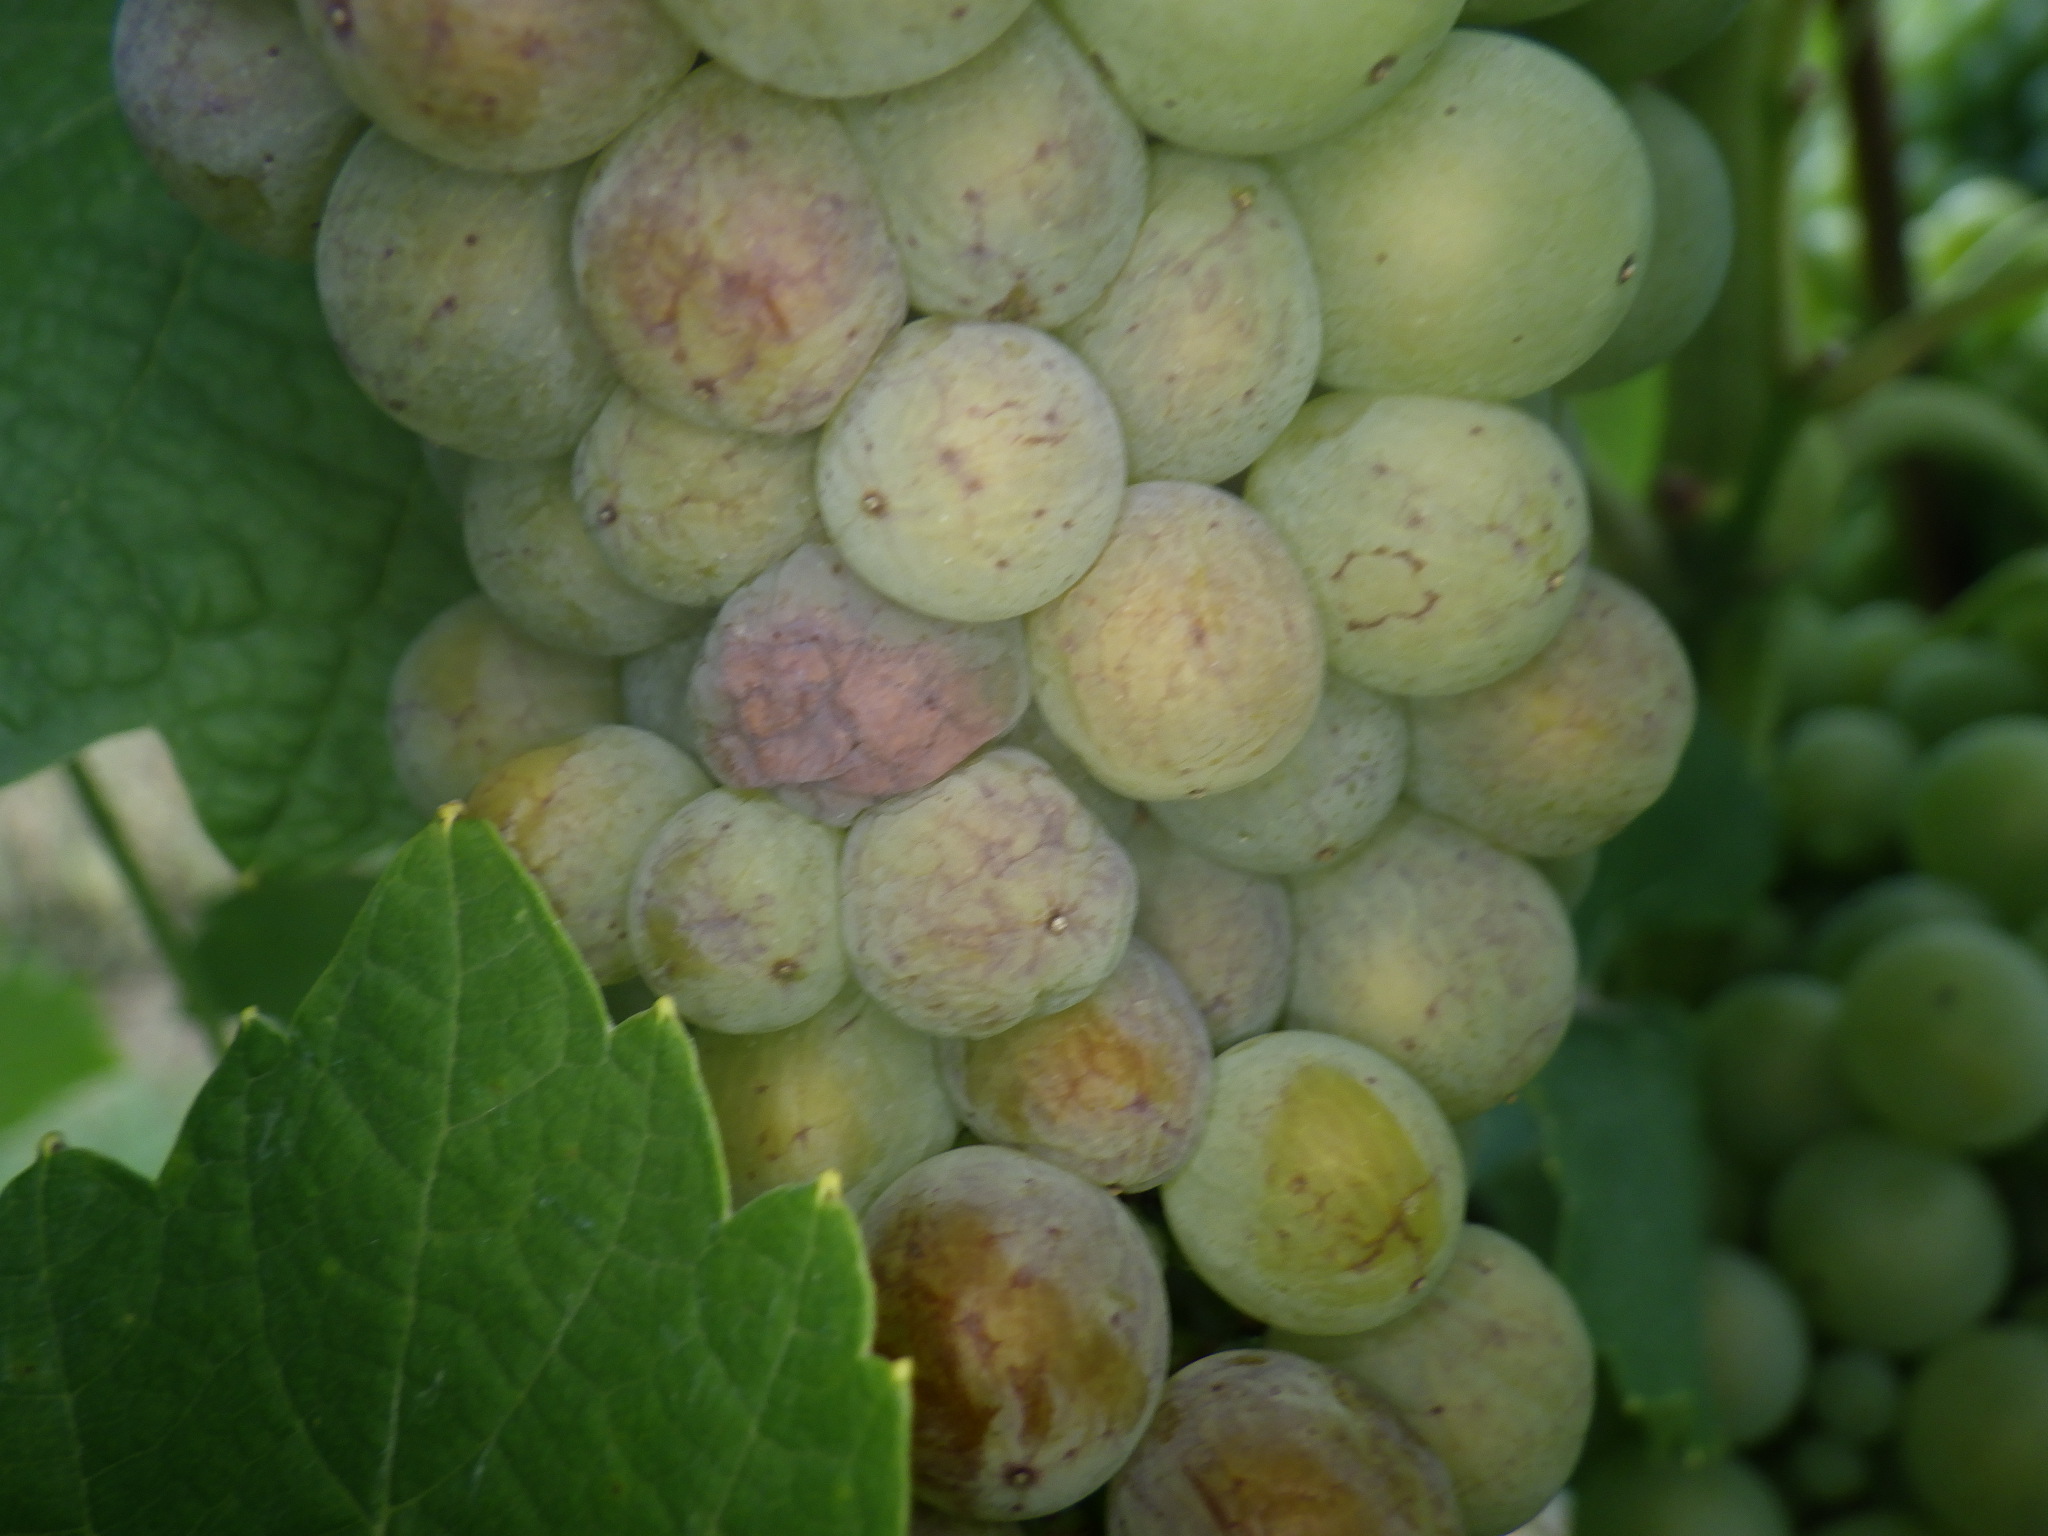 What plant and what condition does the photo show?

grapevine, grey mould
